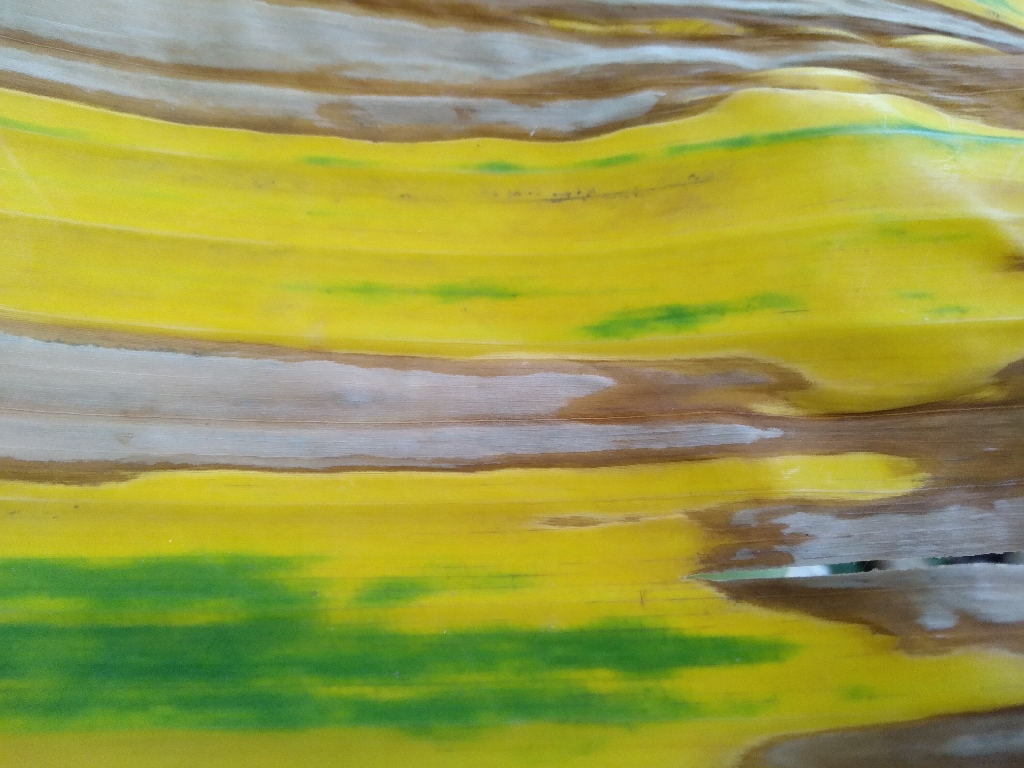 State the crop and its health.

banana, fusarium wilt race 1
